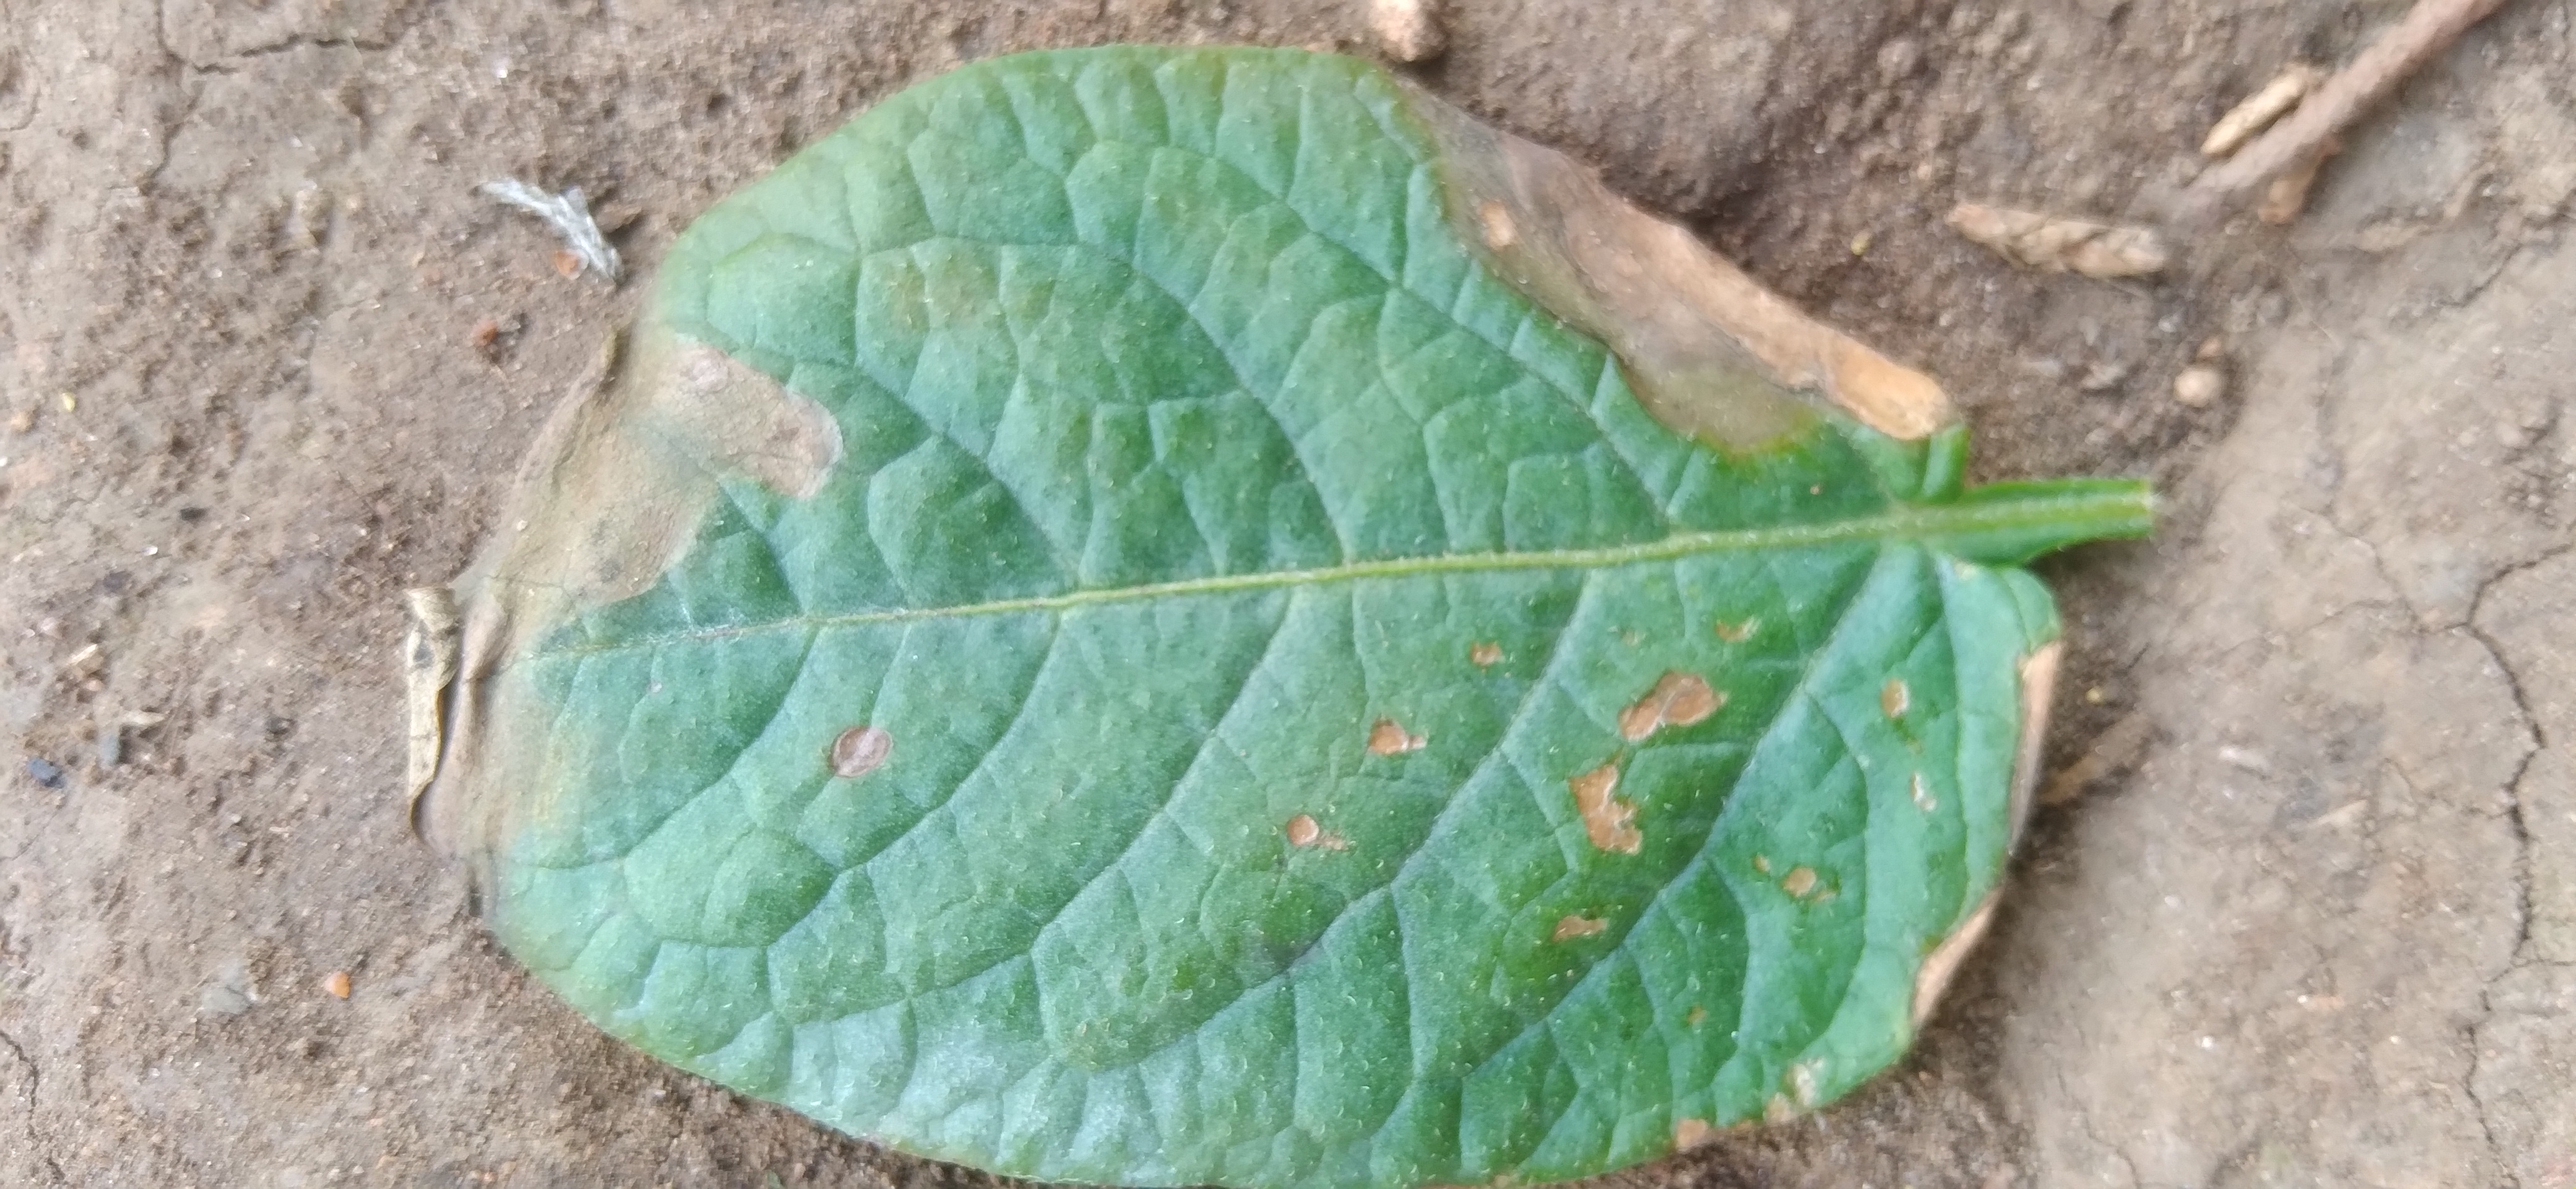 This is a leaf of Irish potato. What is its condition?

early blight
